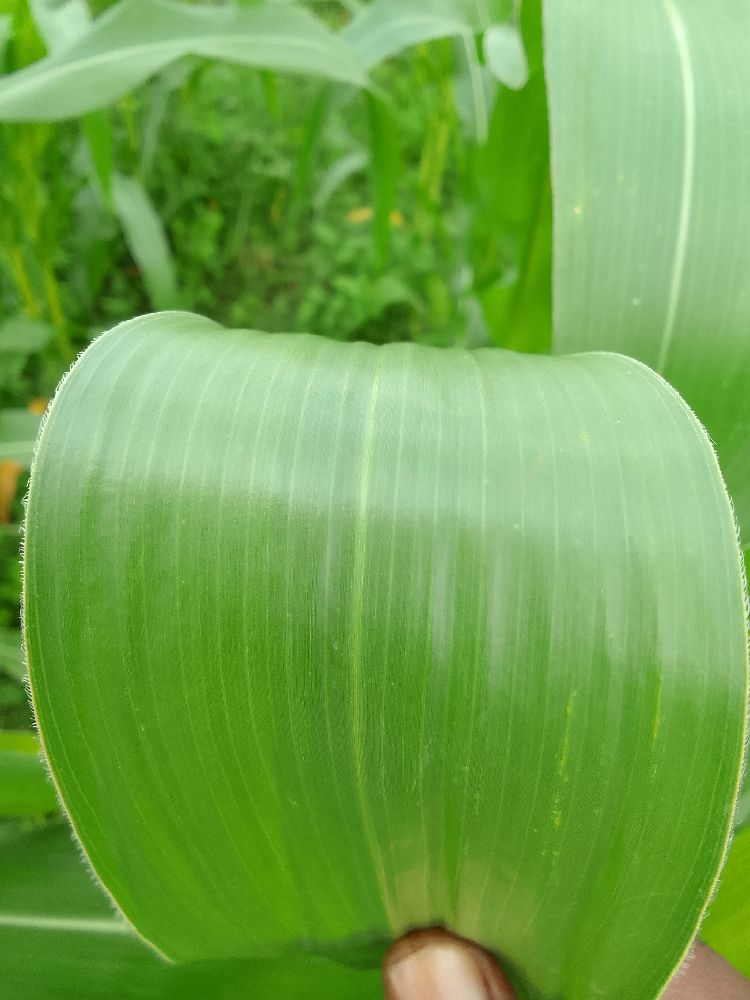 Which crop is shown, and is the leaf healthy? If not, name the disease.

maize, healthy
